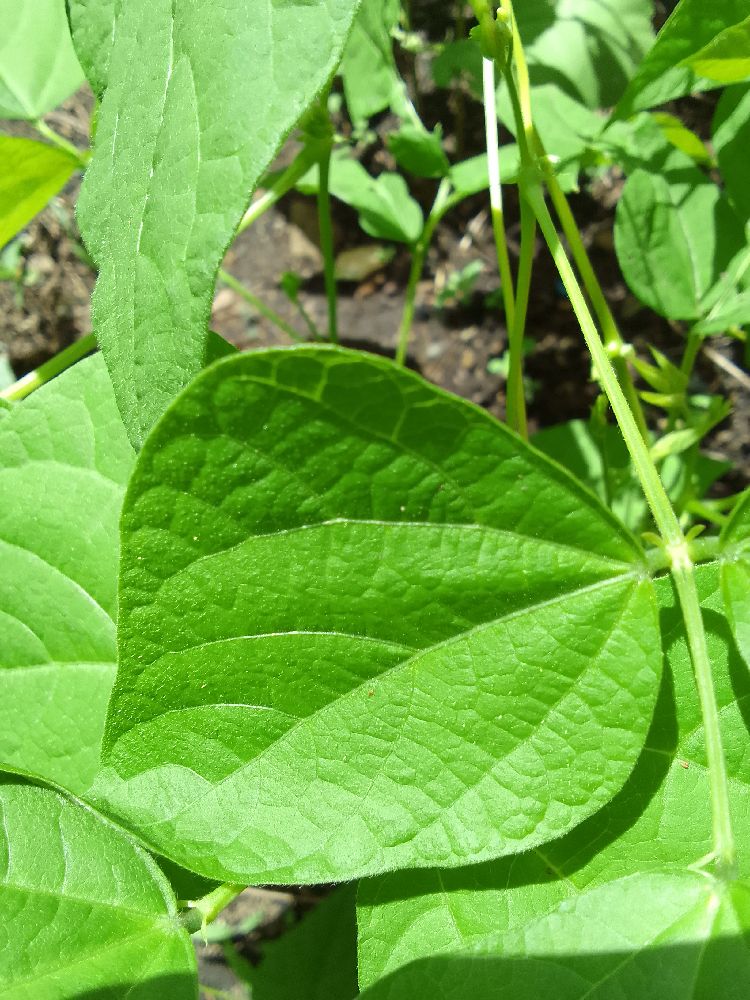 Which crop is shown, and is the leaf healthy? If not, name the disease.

common bean, healthy
